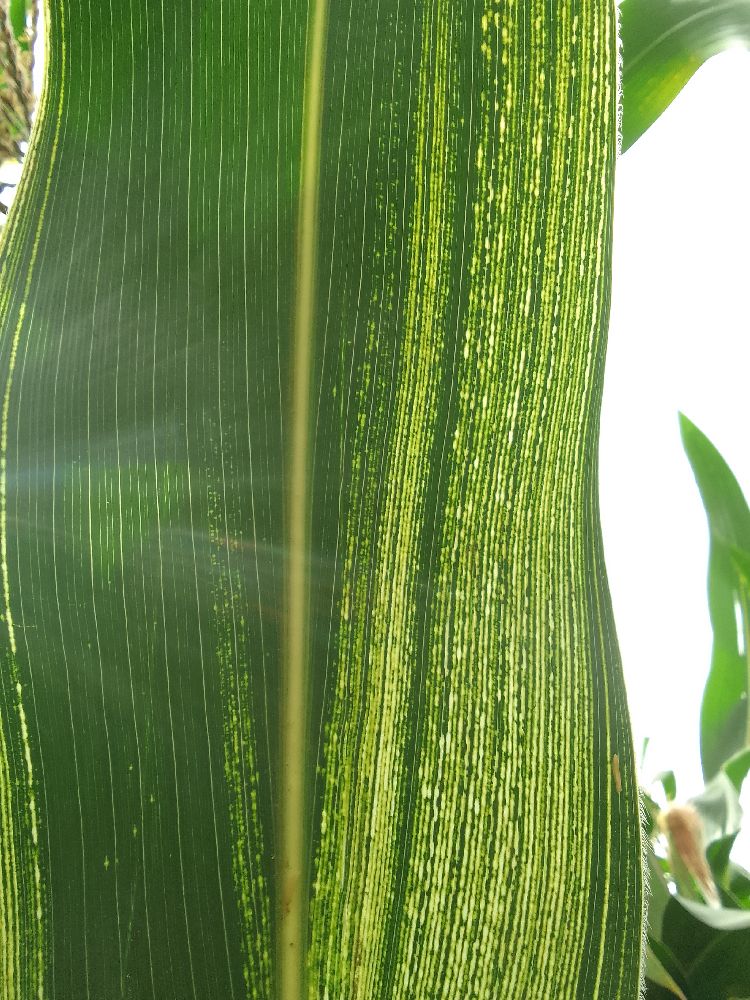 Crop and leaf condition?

maize, maize streak virus
